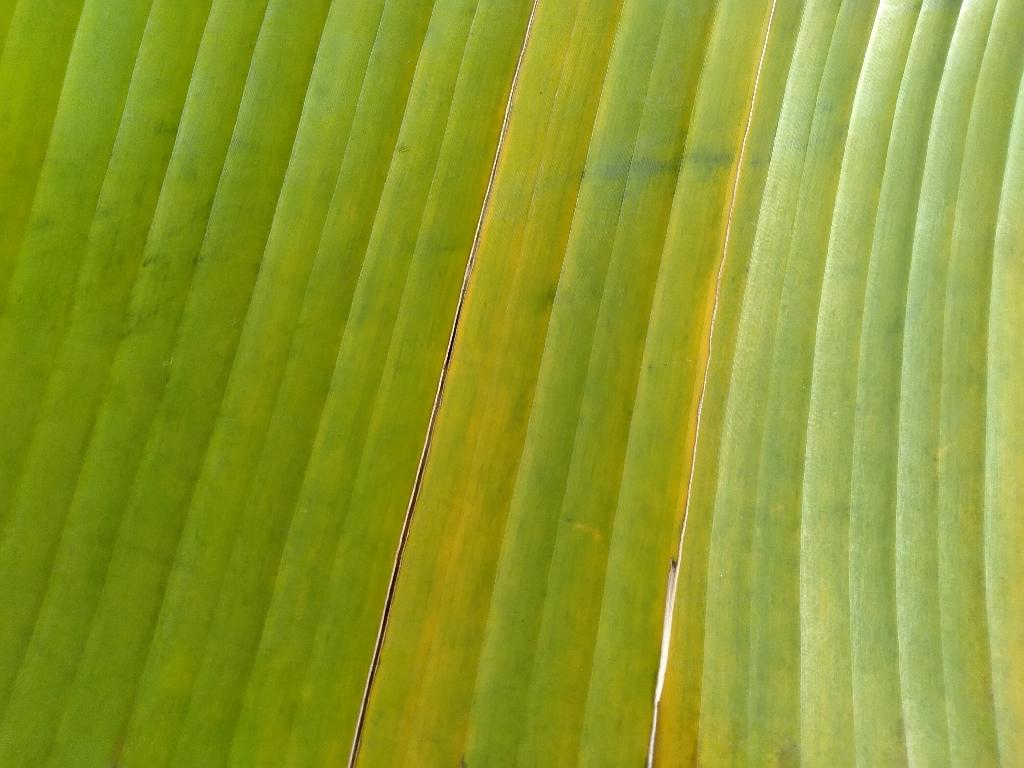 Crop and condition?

banana, fusarium wilt race 1
